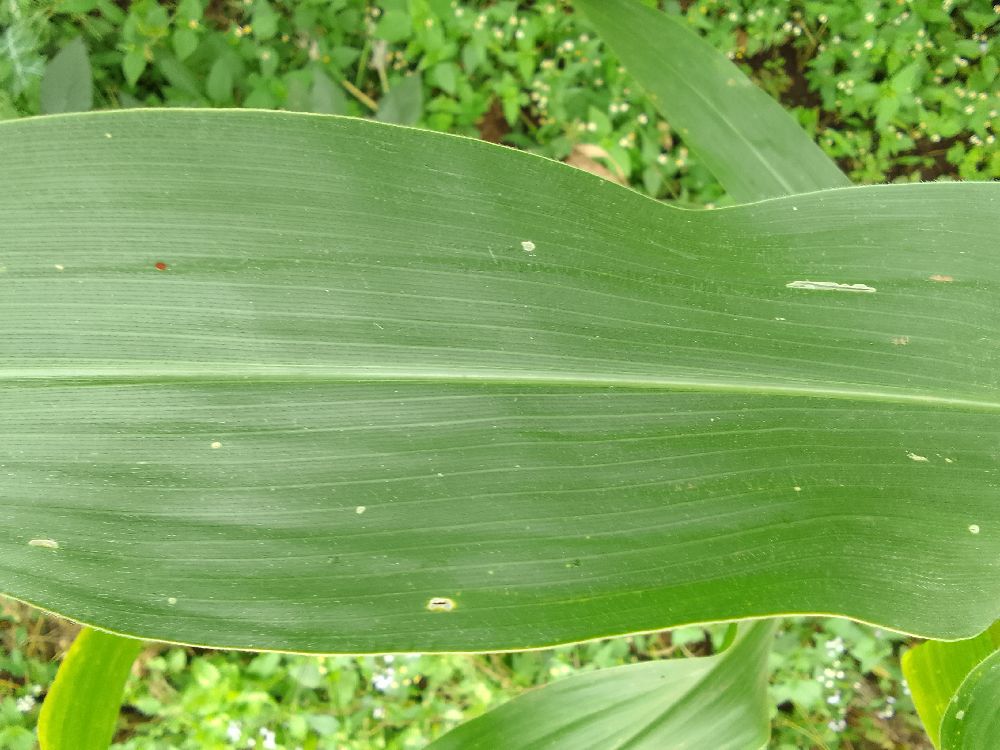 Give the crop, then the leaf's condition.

maize, healthy
